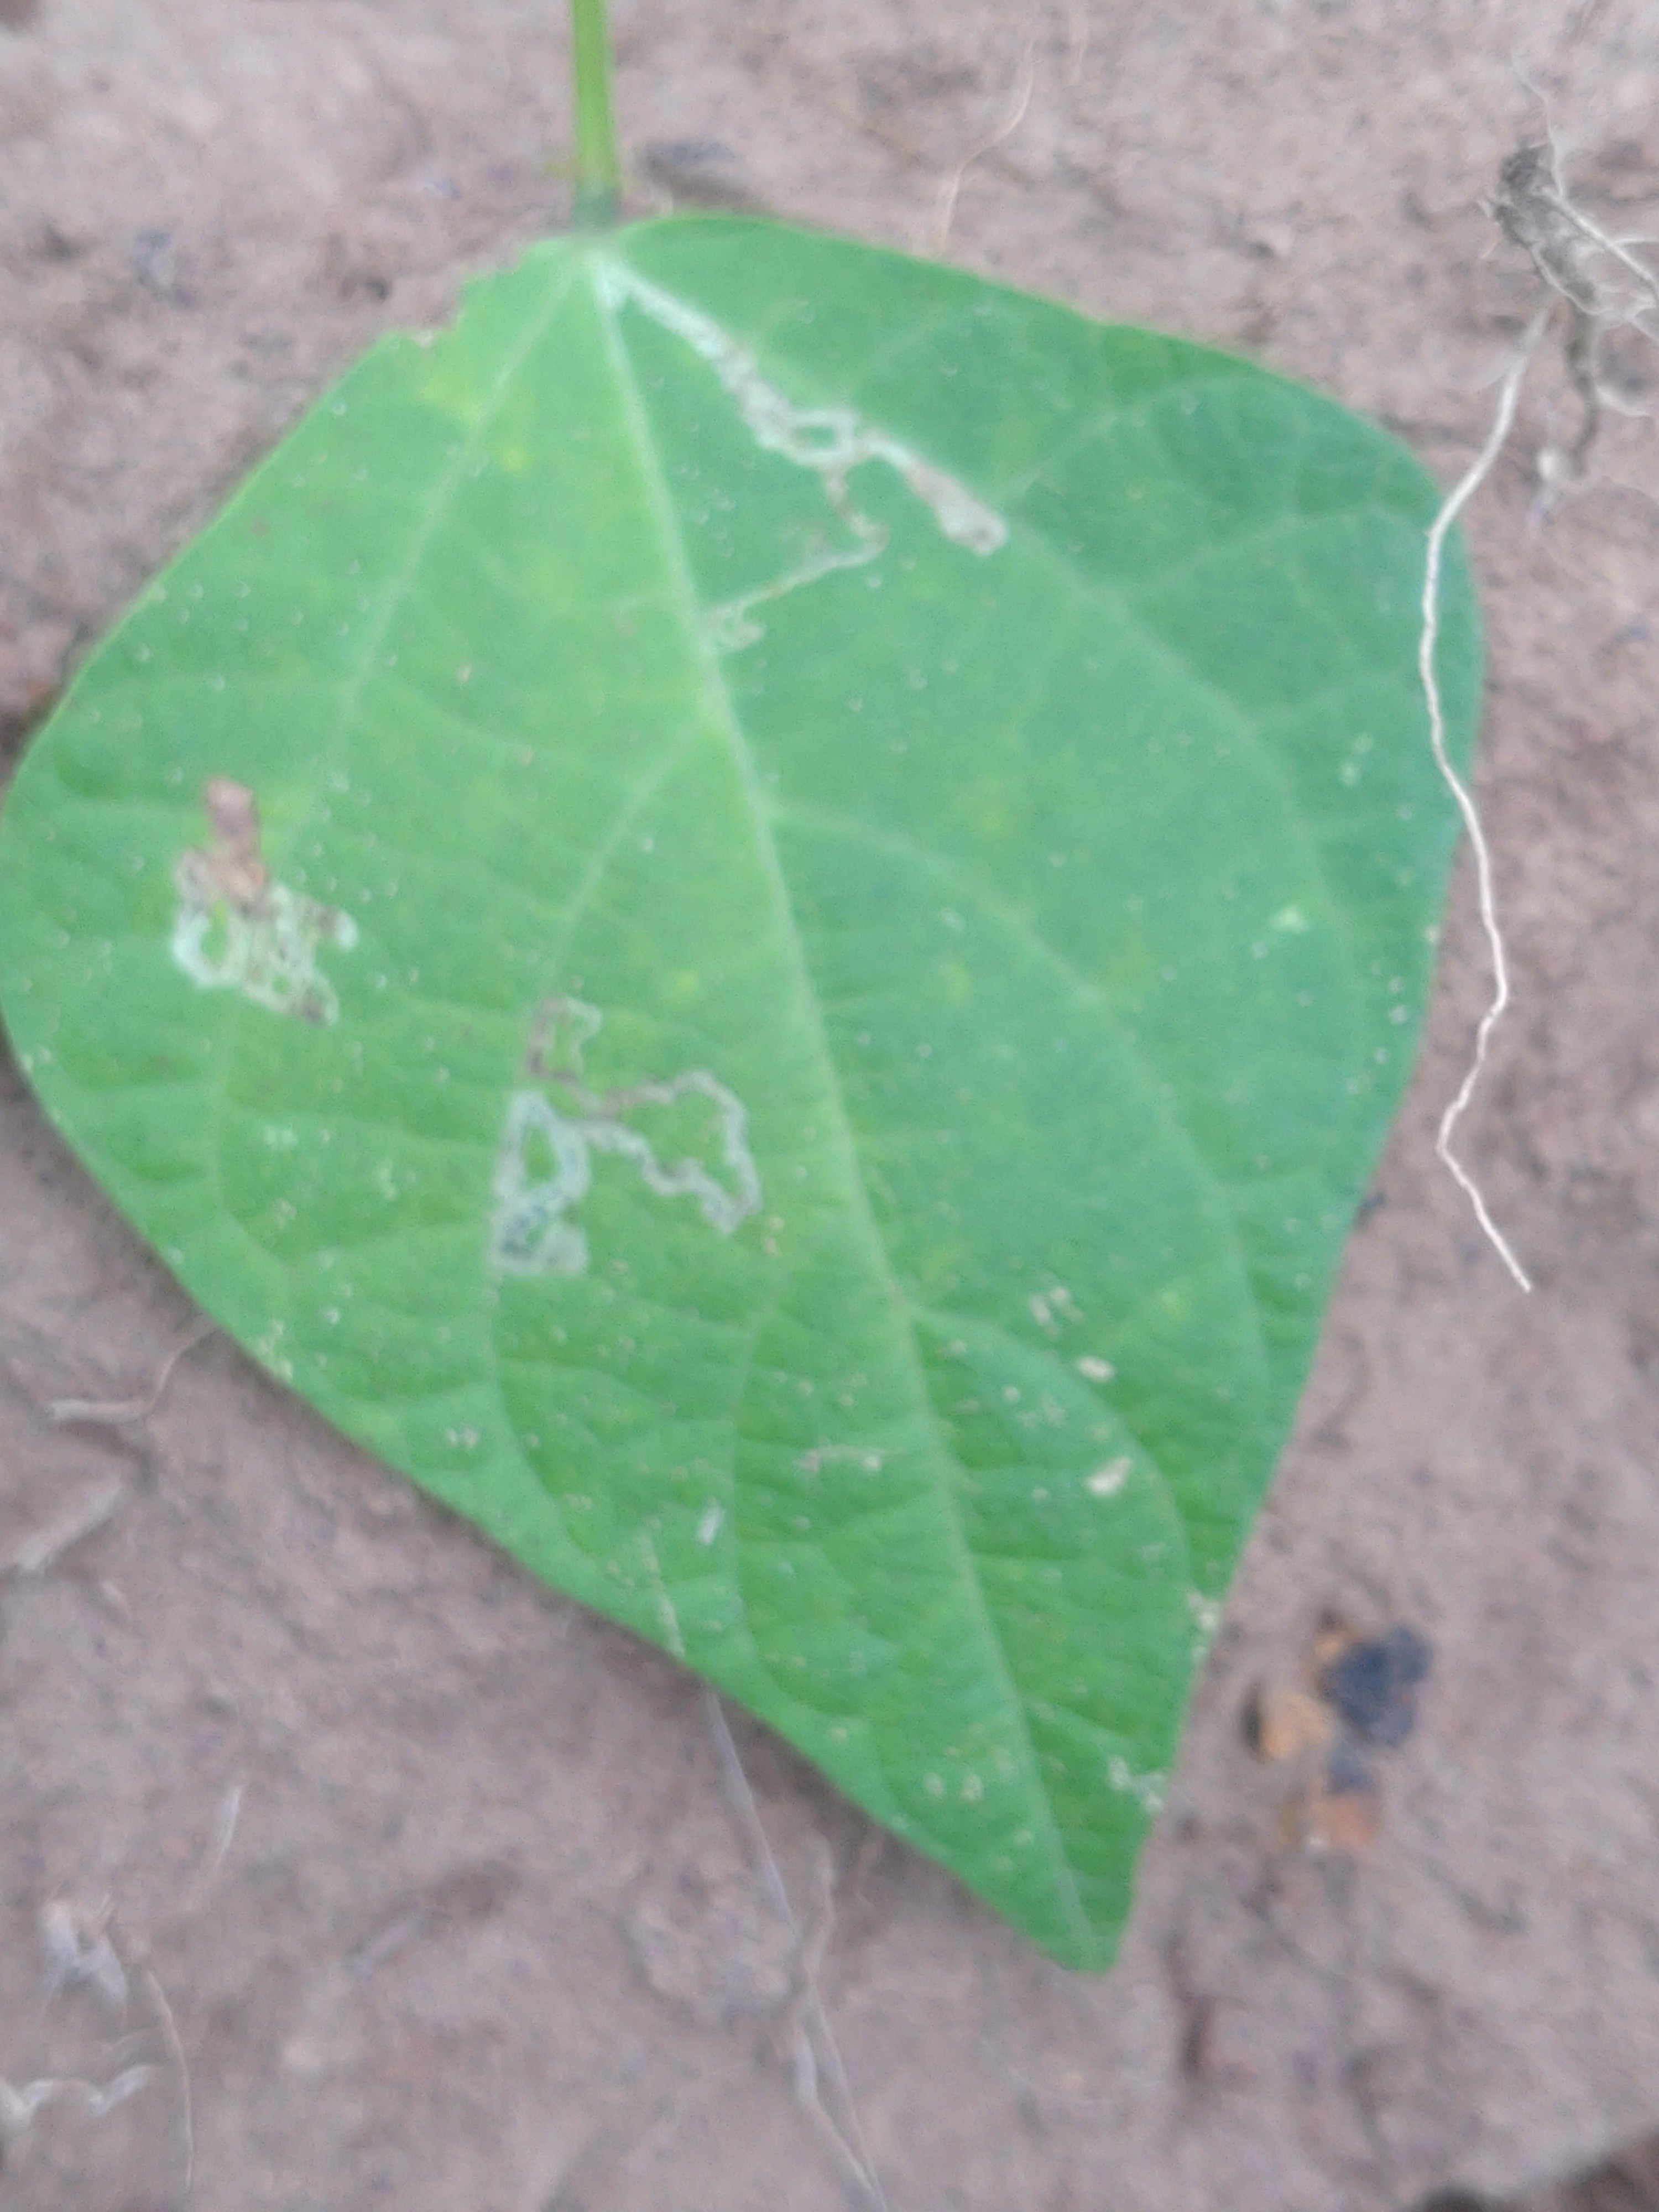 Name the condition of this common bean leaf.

anthracnose
